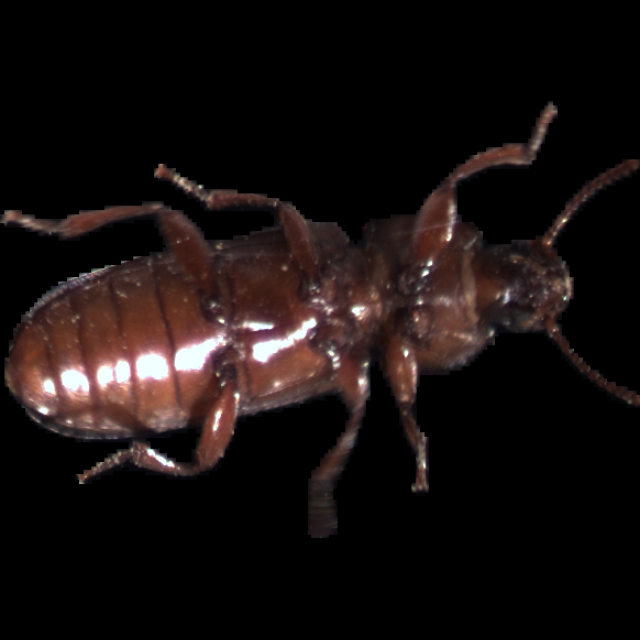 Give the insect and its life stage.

mealworm beetle
